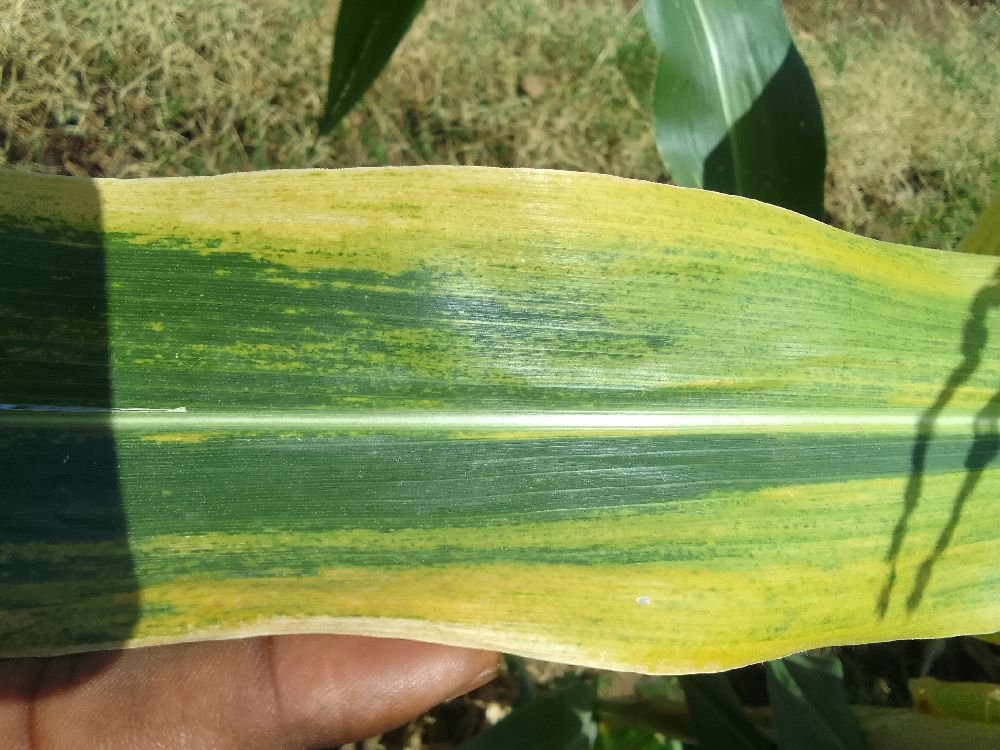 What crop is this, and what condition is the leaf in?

maize, maize lethal necrosis
